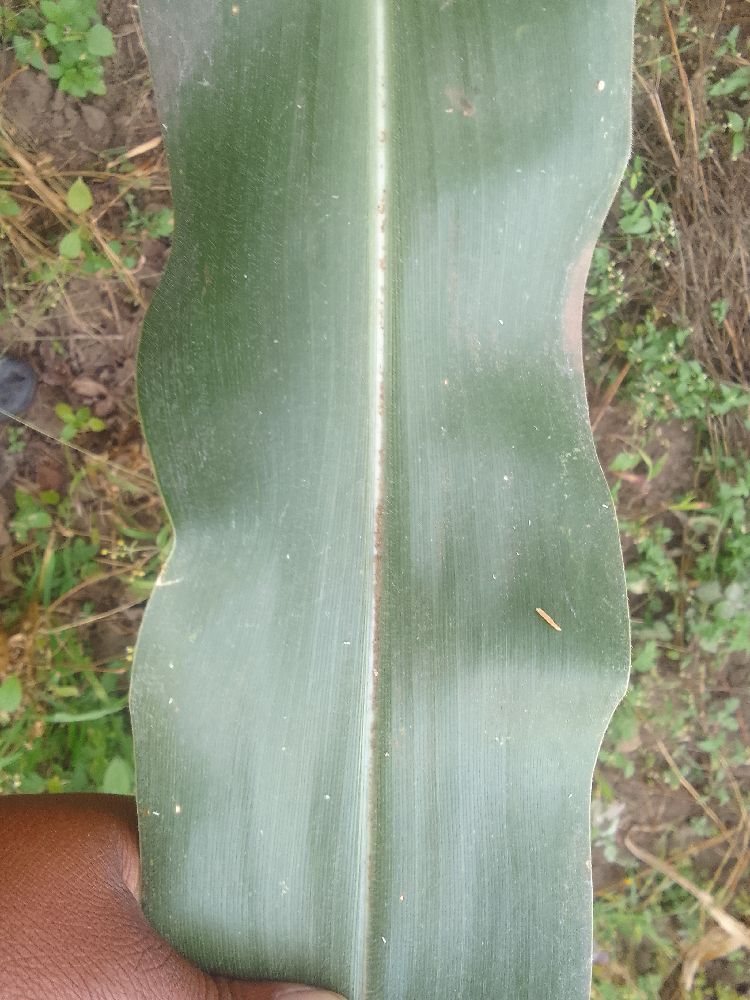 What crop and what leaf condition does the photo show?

maize, healthy
